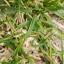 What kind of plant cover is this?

grass
